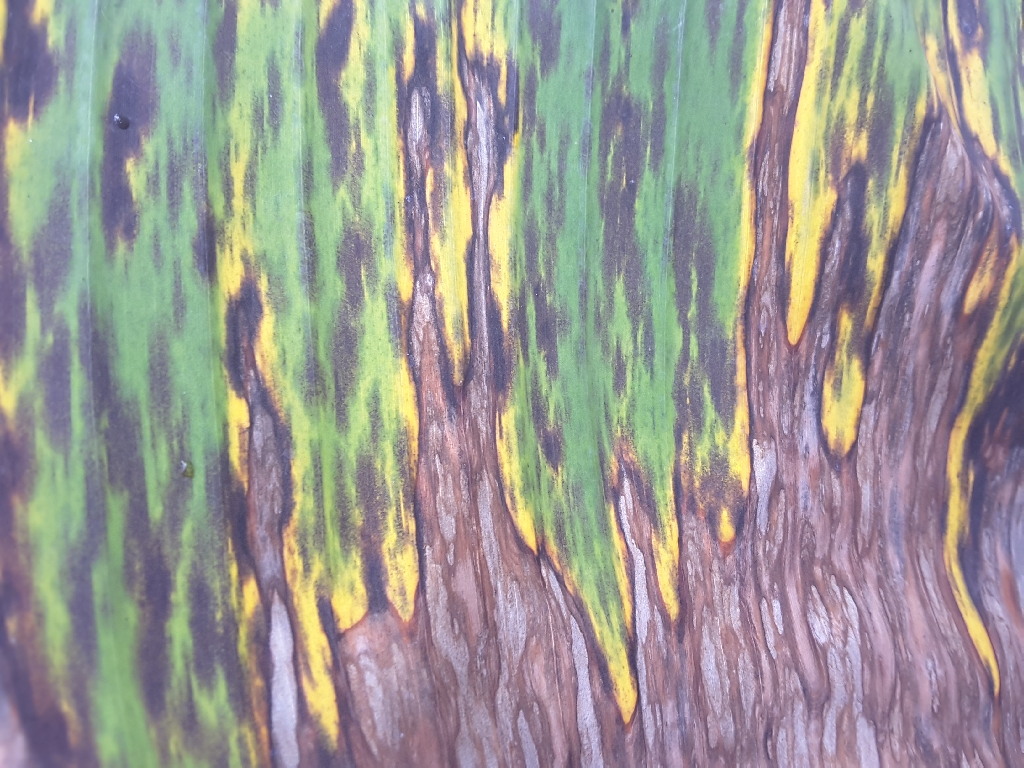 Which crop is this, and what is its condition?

banana, black sigatoka
